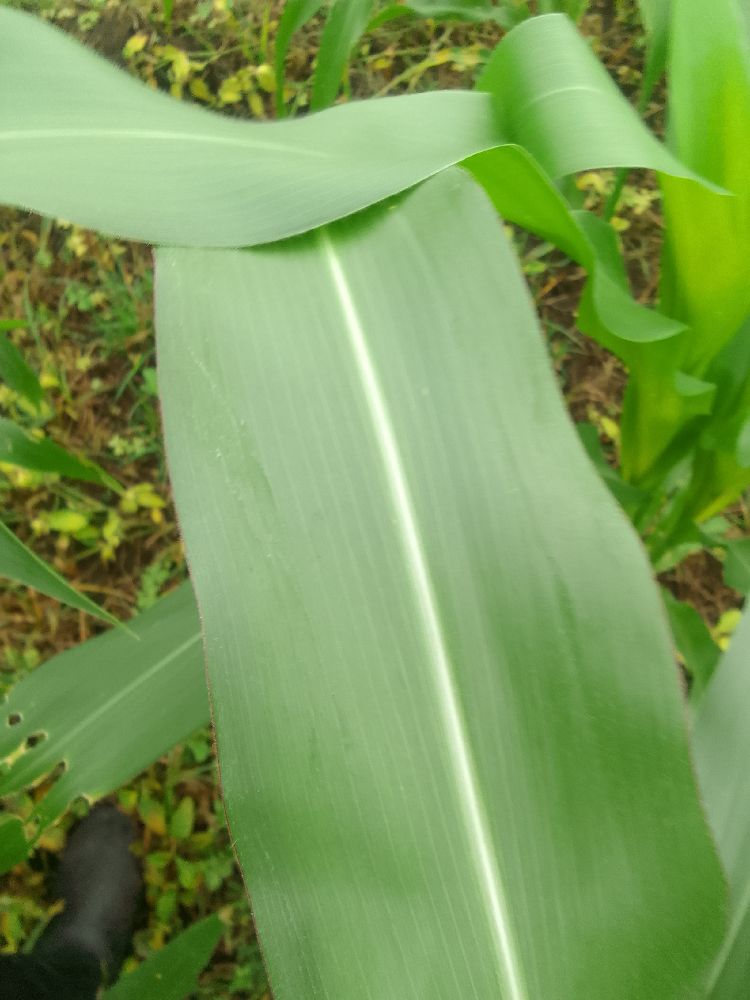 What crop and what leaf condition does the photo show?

maize, healthy
